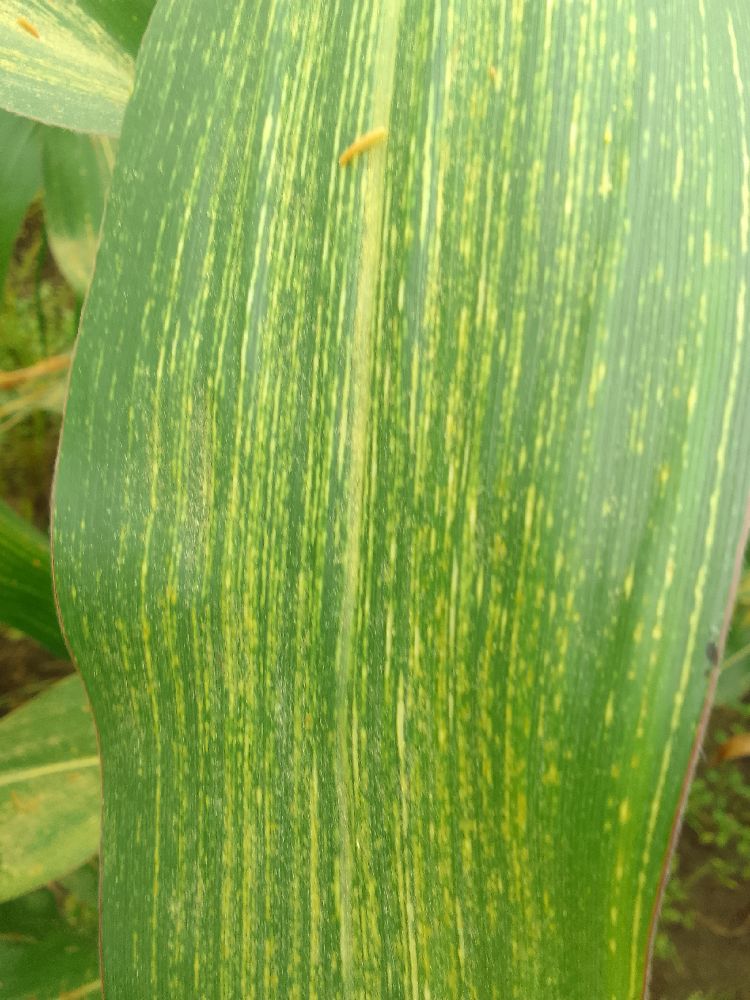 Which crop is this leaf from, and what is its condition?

maize, maize streak virus
